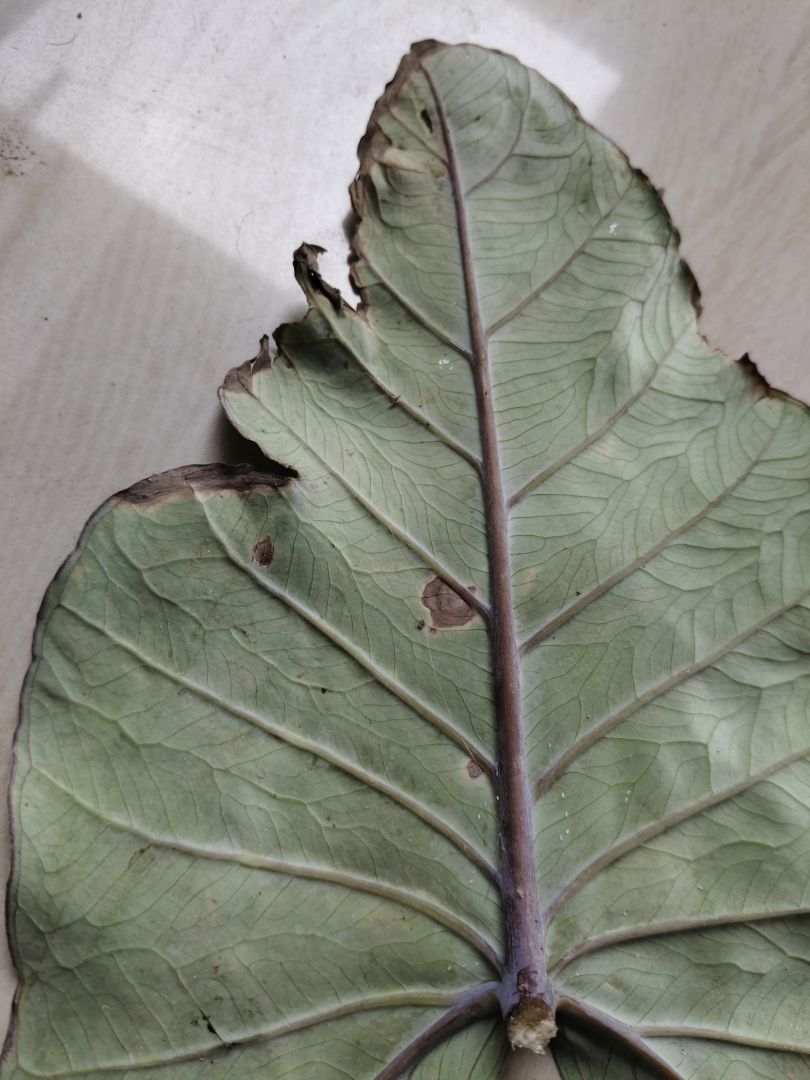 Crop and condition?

taro, leaf blight
